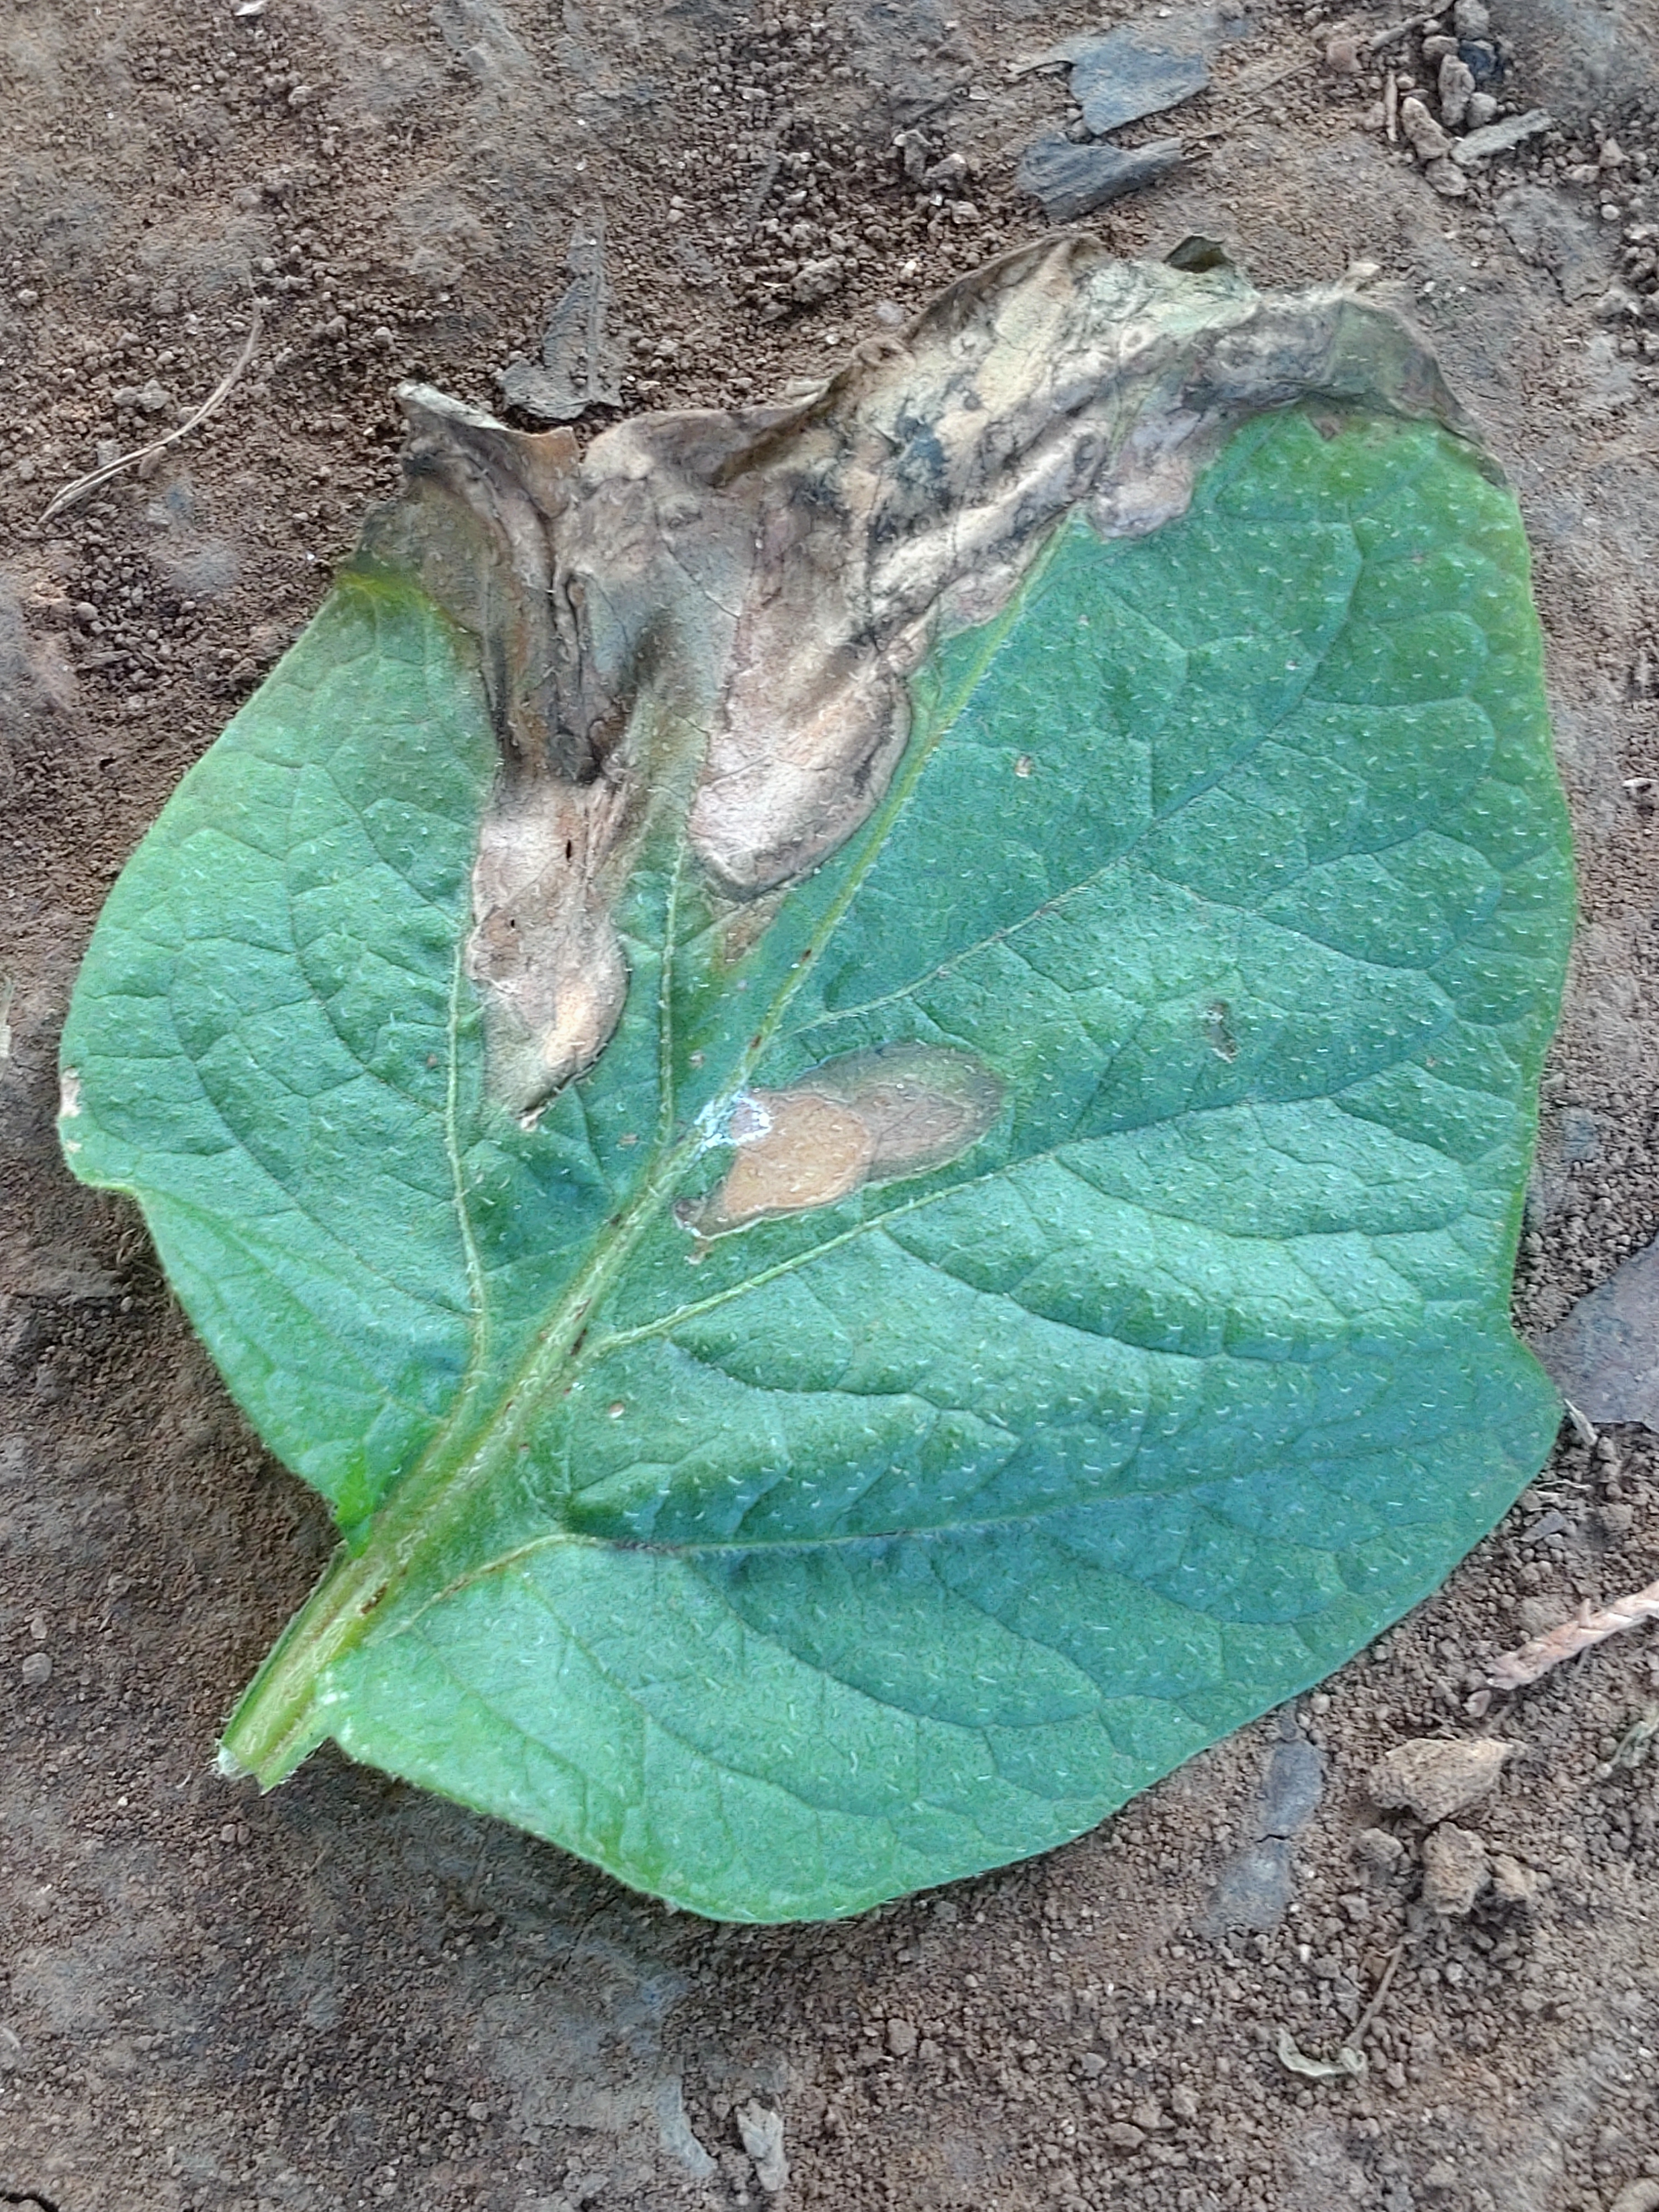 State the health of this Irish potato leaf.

early blight
